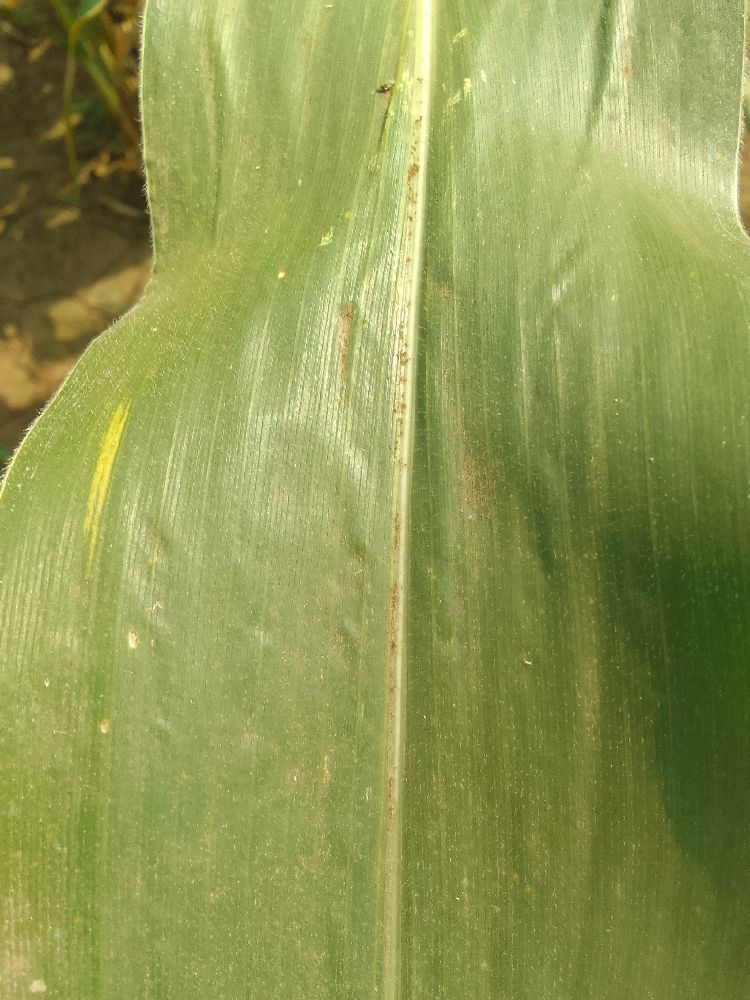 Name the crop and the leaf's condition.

maize, healthy
